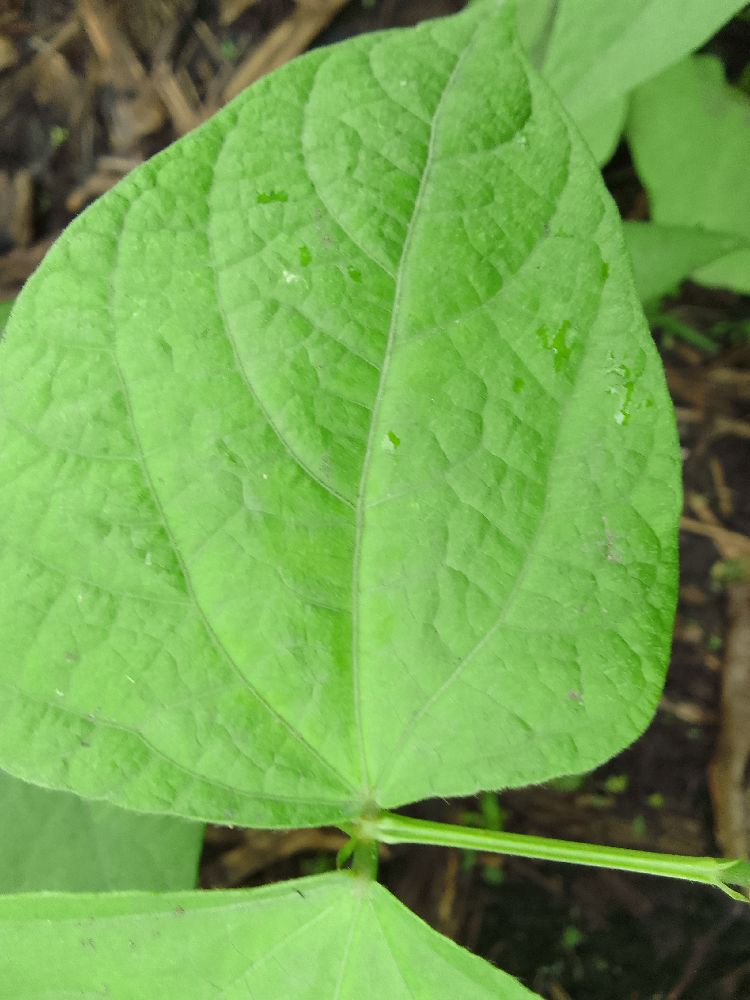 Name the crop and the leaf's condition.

common bean, healthy
